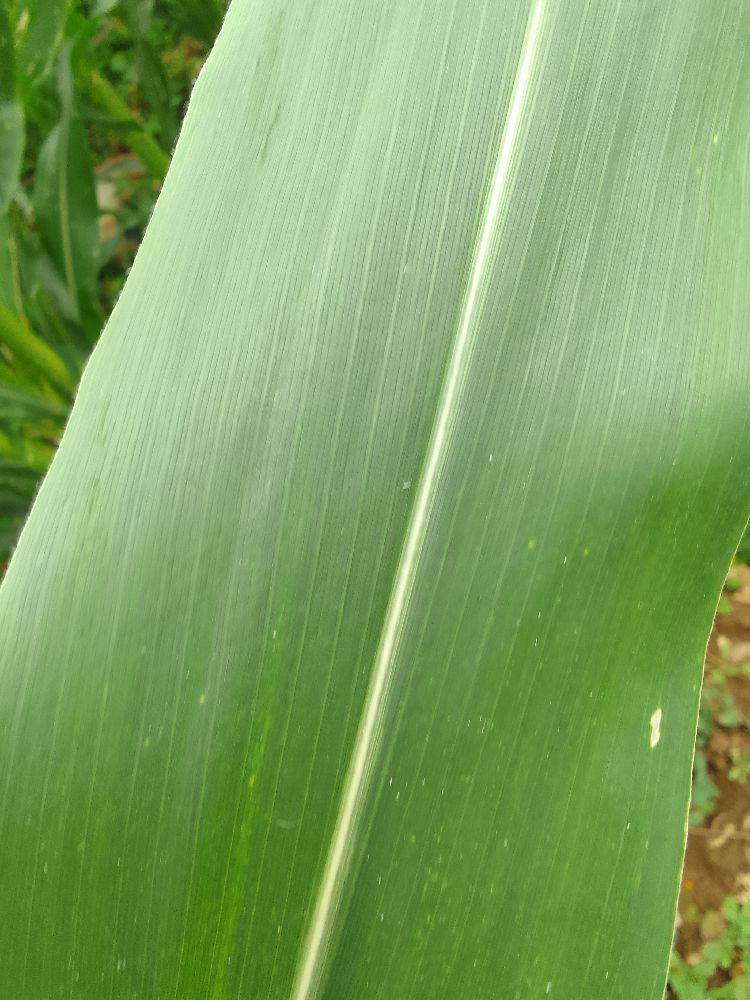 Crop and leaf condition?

maize, healthy
